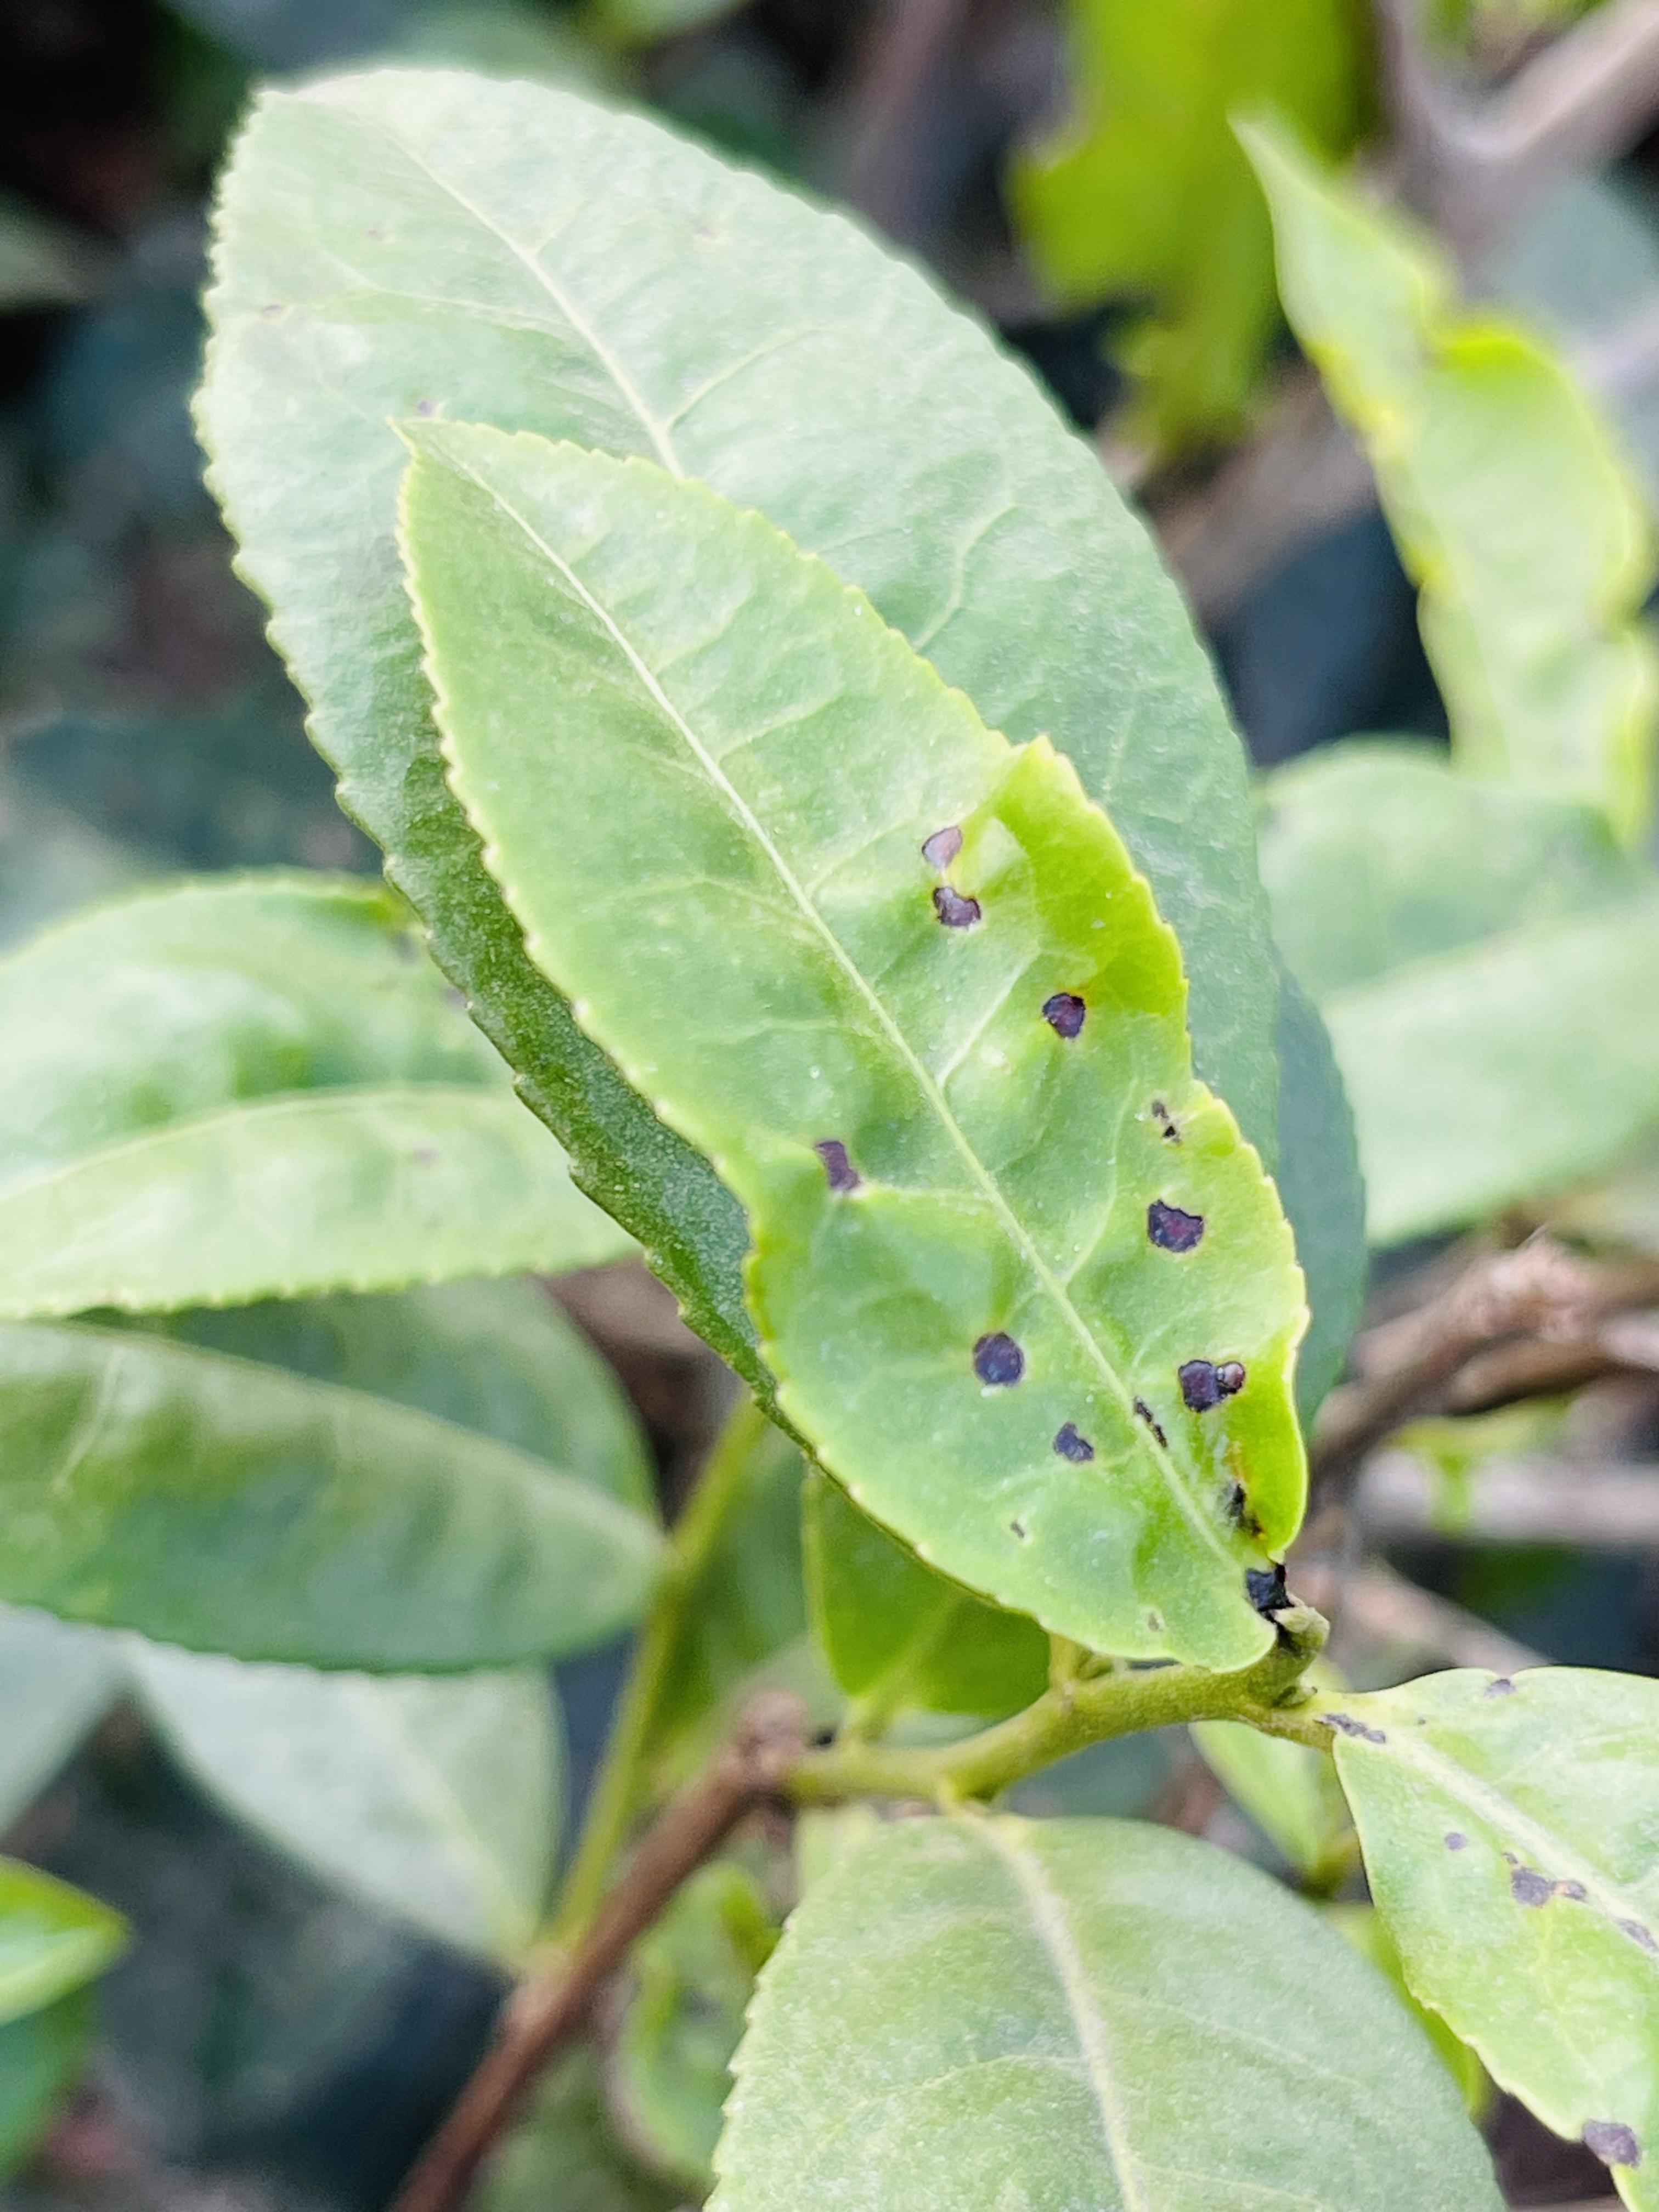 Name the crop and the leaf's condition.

tea, helopeltis
